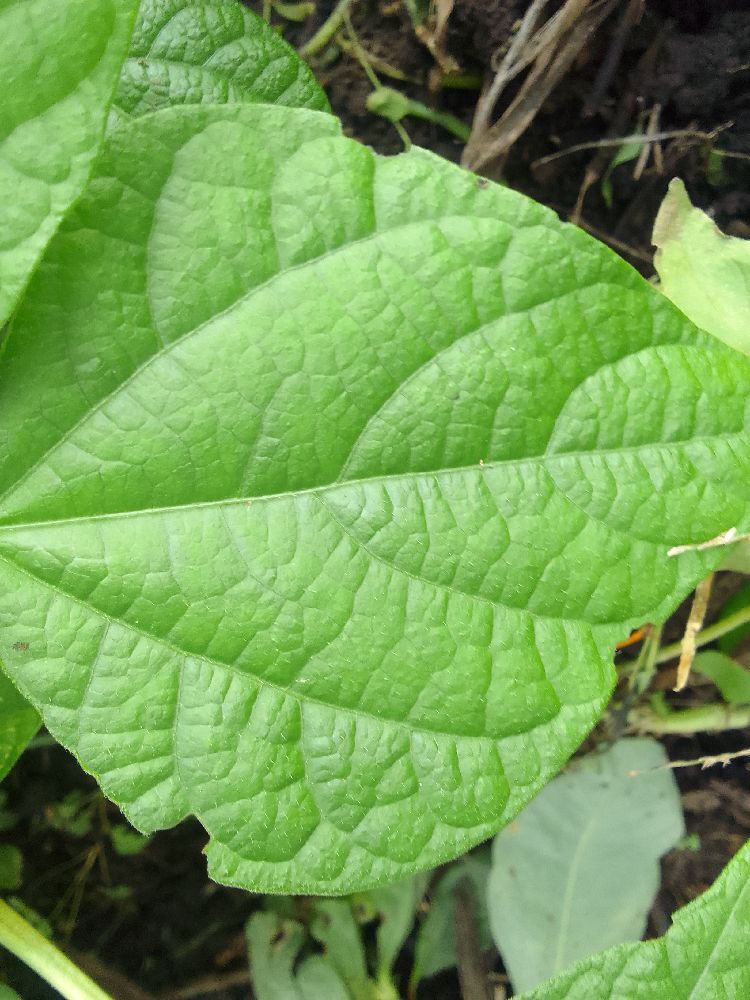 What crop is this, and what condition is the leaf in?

common bean, healthy
